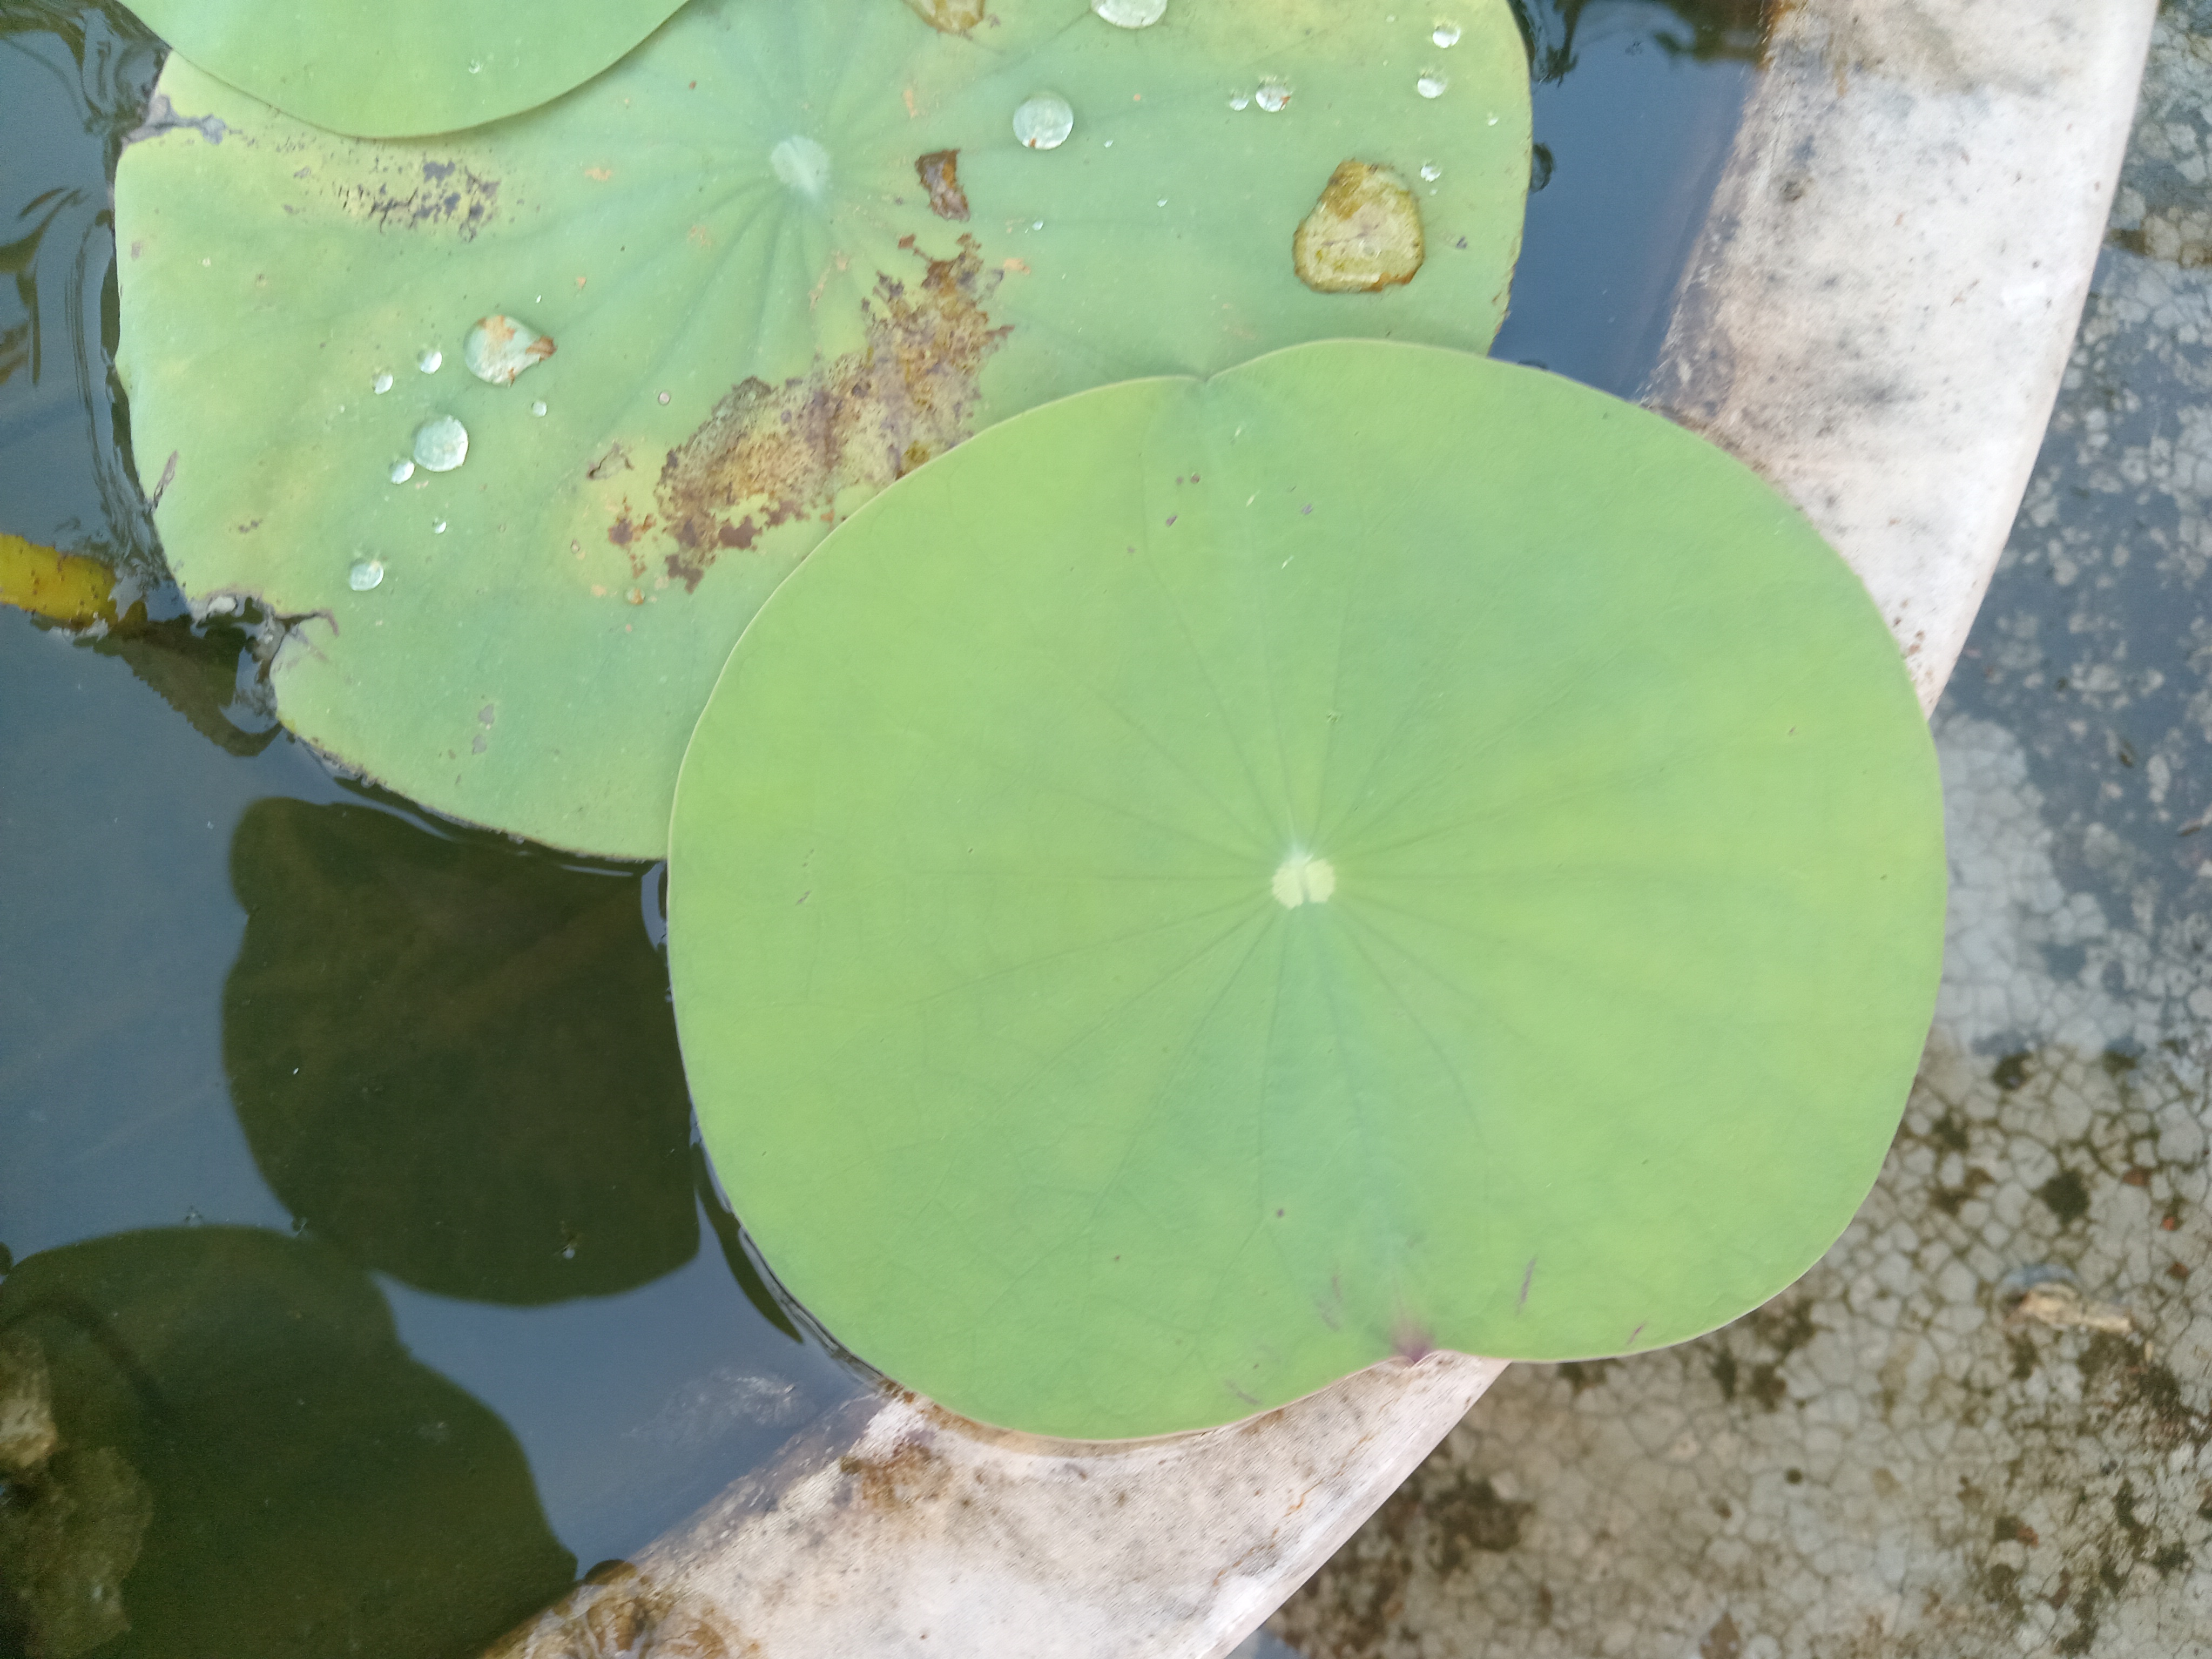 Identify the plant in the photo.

lotus
